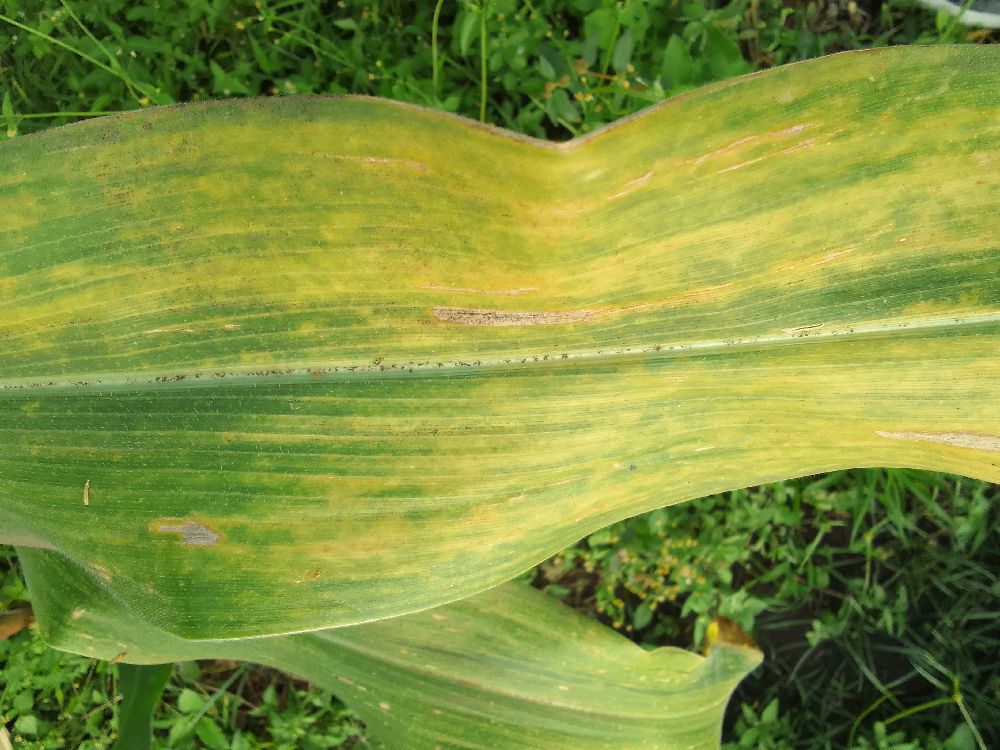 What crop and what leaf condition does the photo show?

maize, maize lethal necrosis
